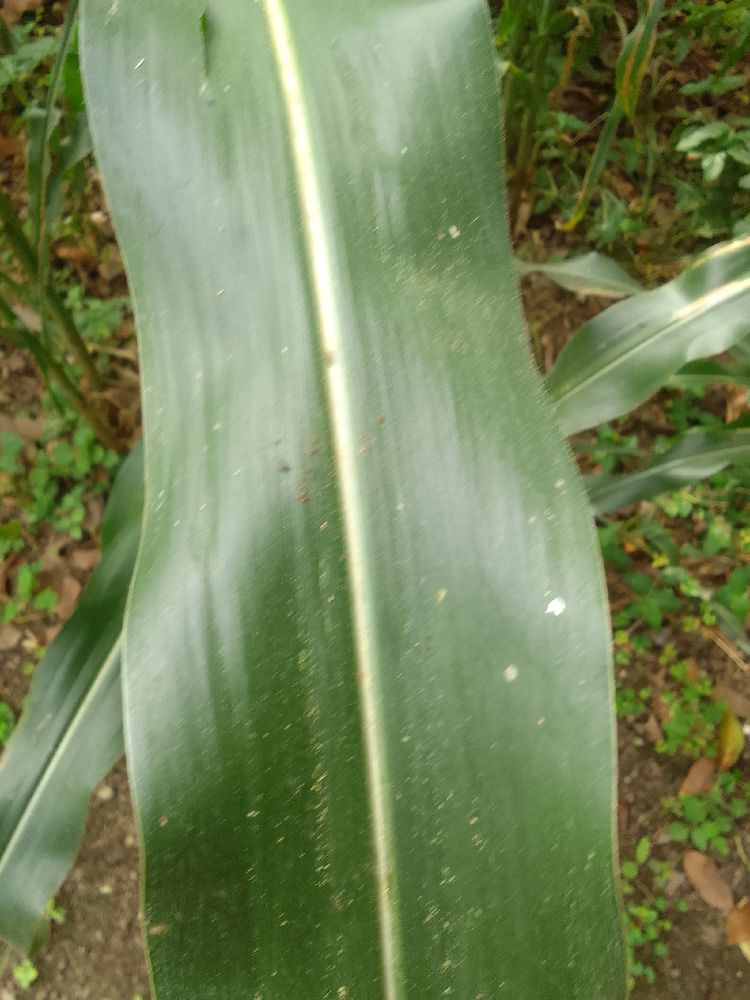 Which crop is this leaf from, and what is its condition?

maize, healthy
